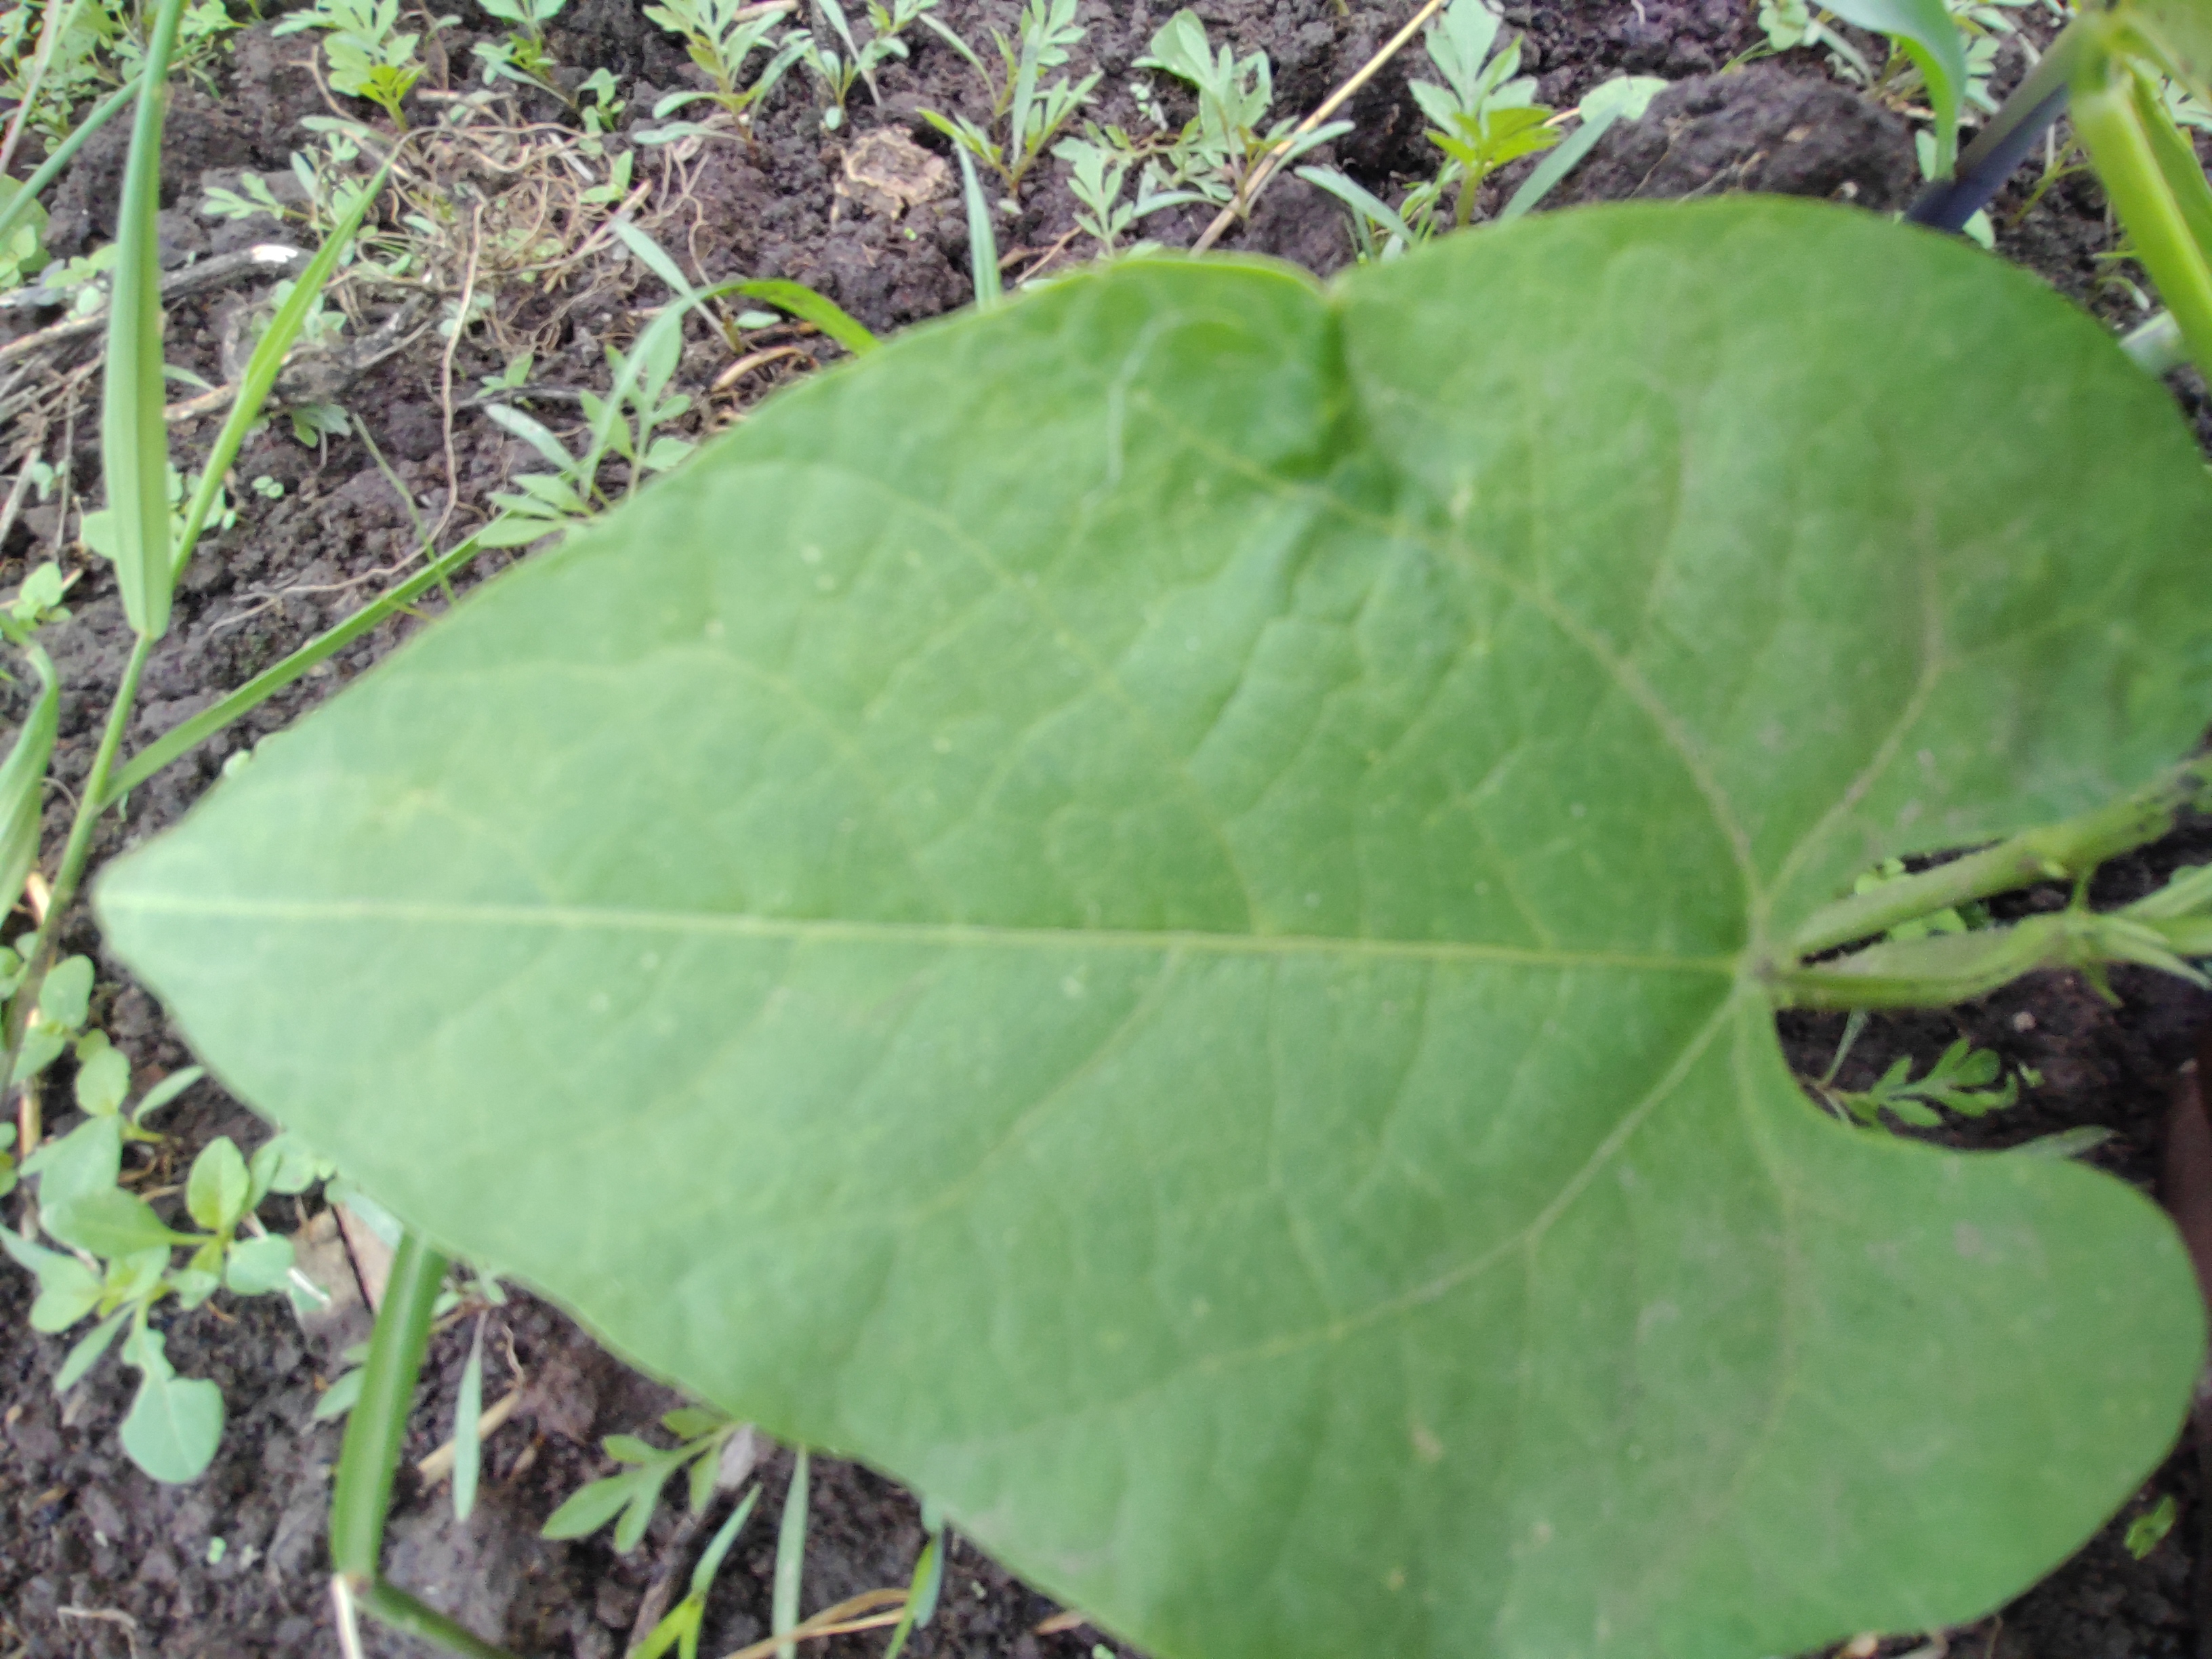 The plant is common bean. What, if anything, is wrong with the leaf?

healthy
